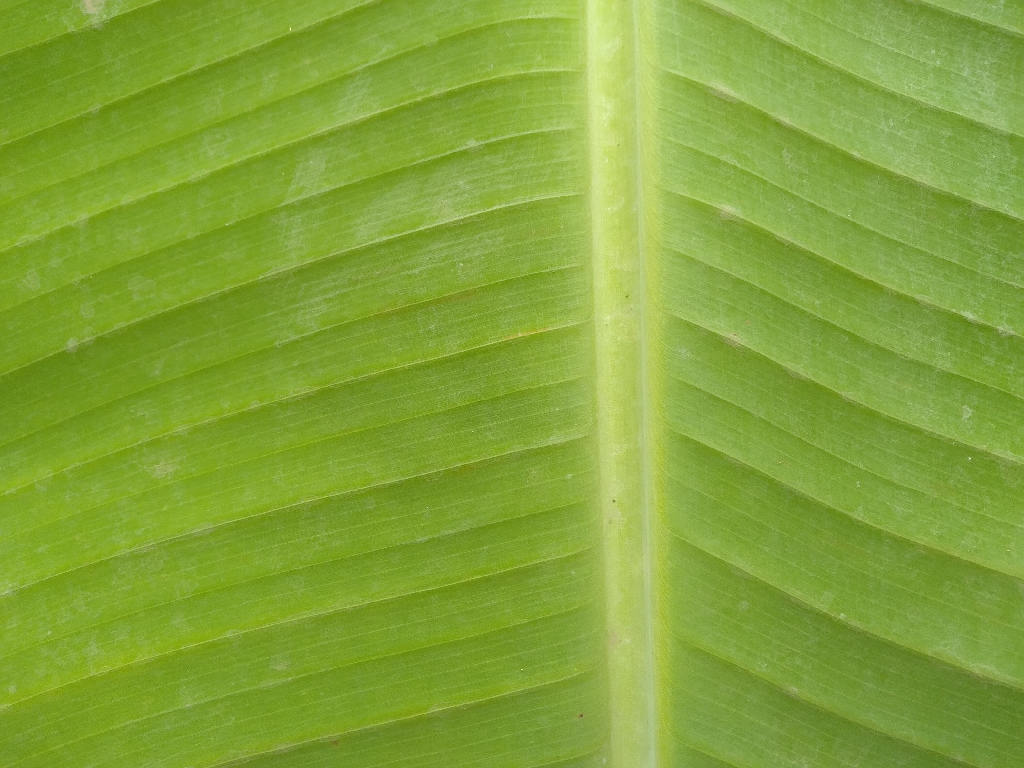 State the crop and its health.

banana, healthy
